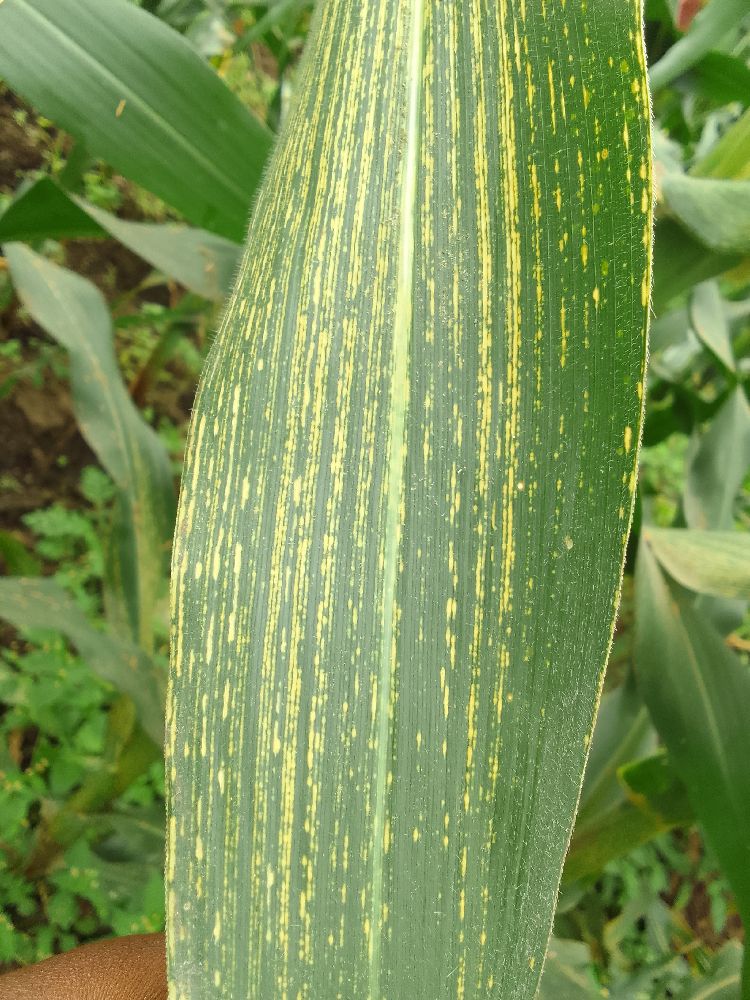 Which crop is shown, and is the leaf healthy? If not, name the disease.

maize, maize streak virus
